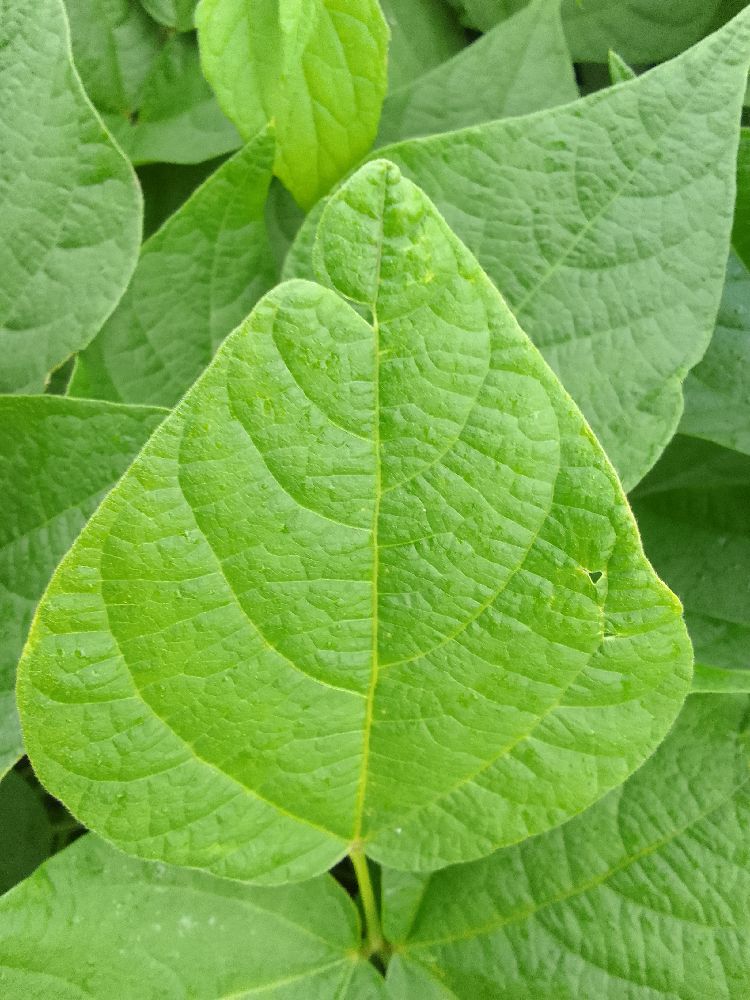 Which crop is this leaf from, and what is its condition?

common bean, healthy
